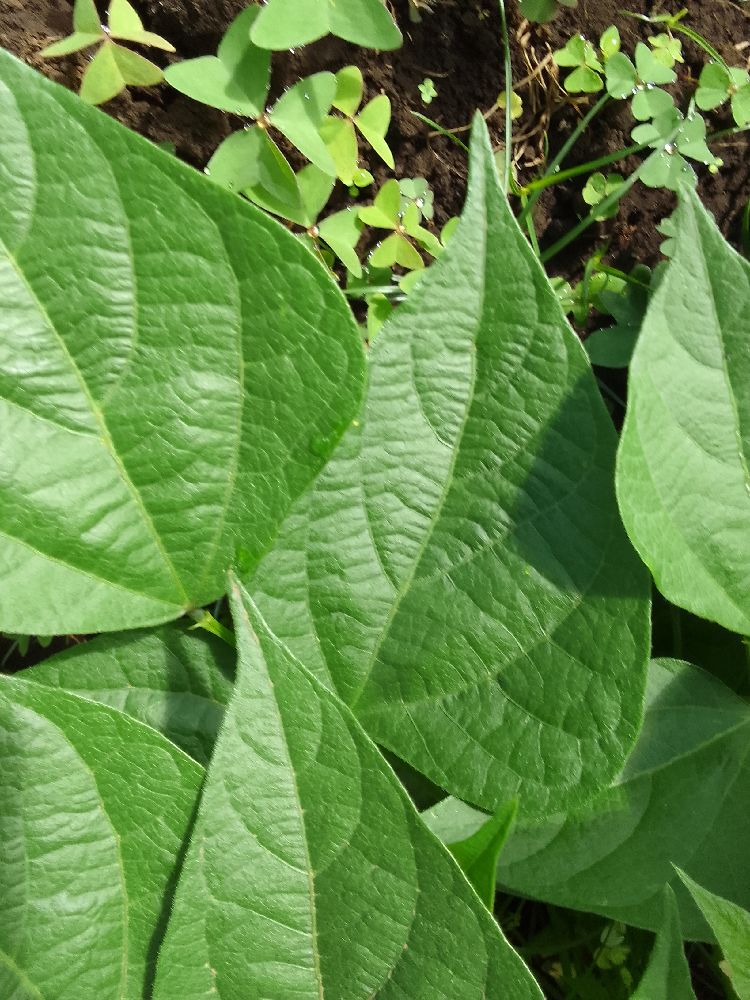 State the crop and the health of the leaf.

common bean, healthy
